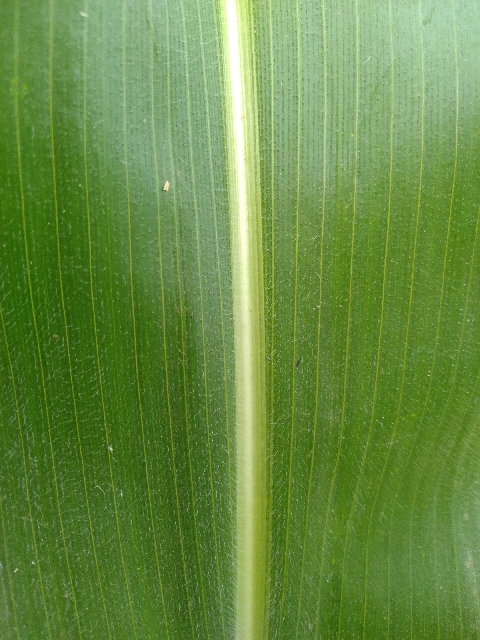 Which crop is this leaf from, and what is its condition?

maize, healthy
